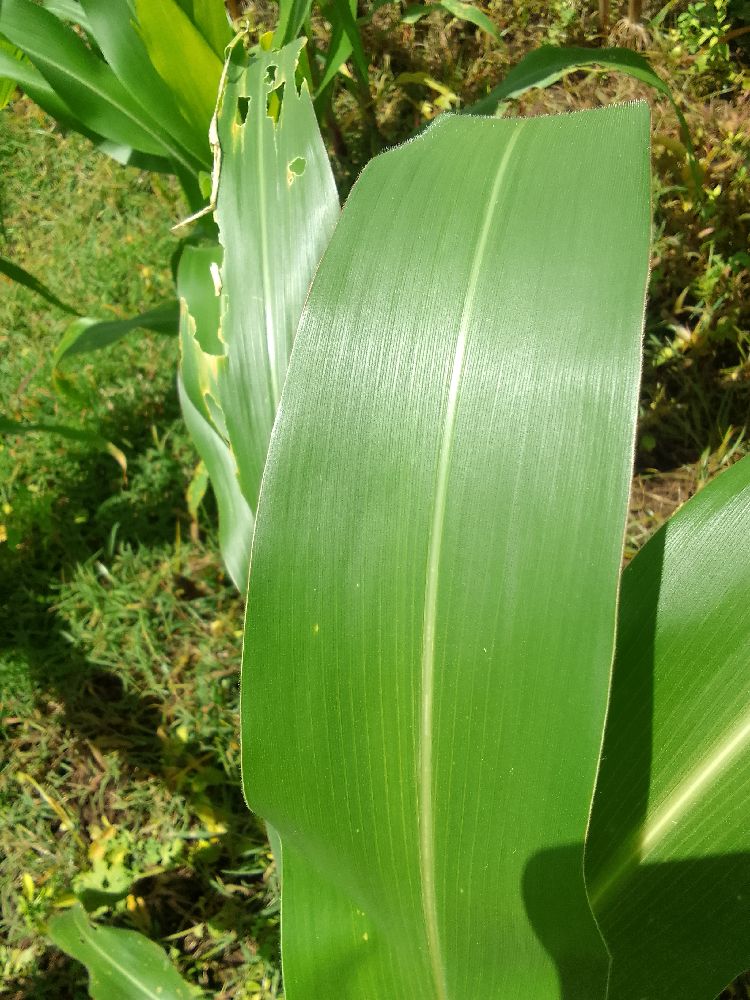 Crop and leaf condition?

maize, healthy
